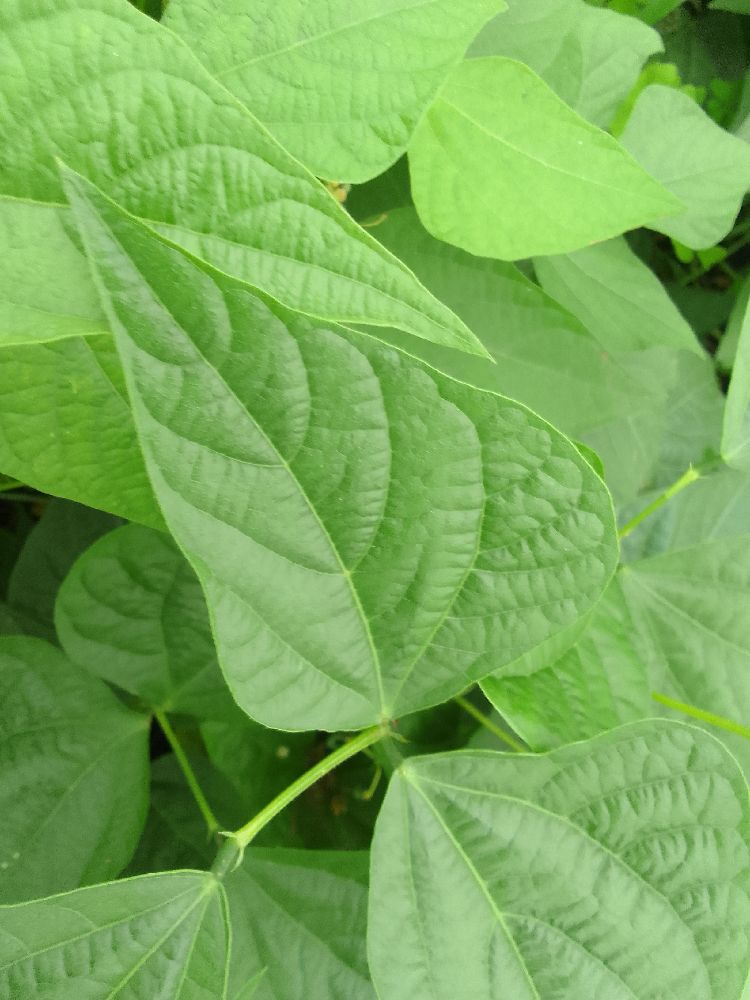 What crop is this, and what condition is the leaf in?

common bean, healthy
